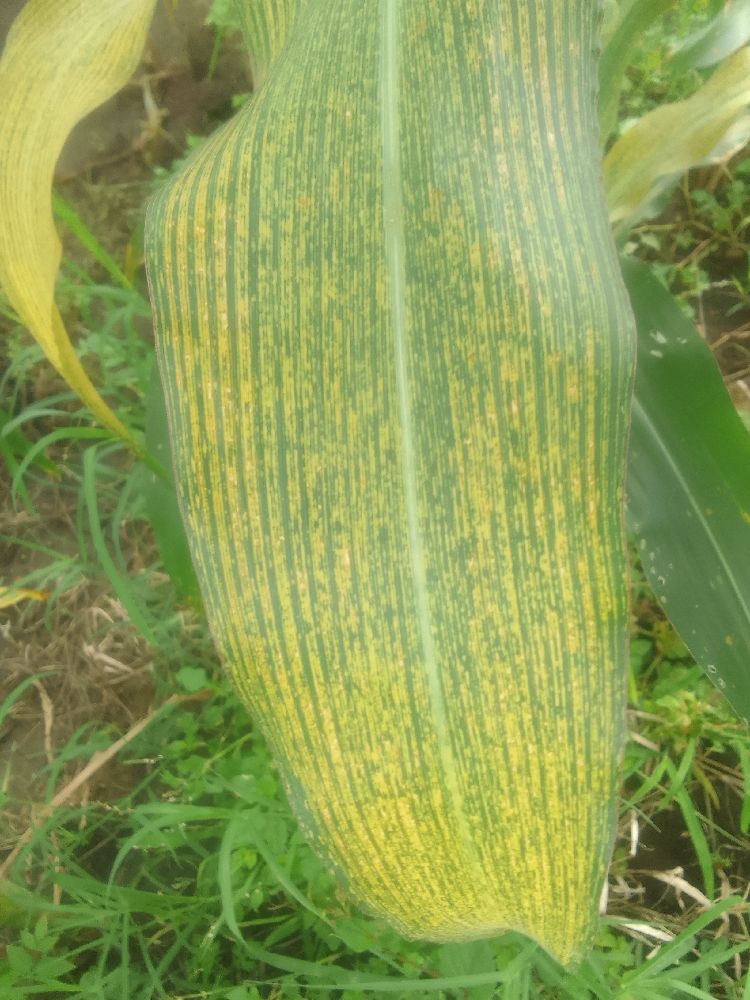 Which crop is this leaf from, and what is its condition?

maize, healthy
